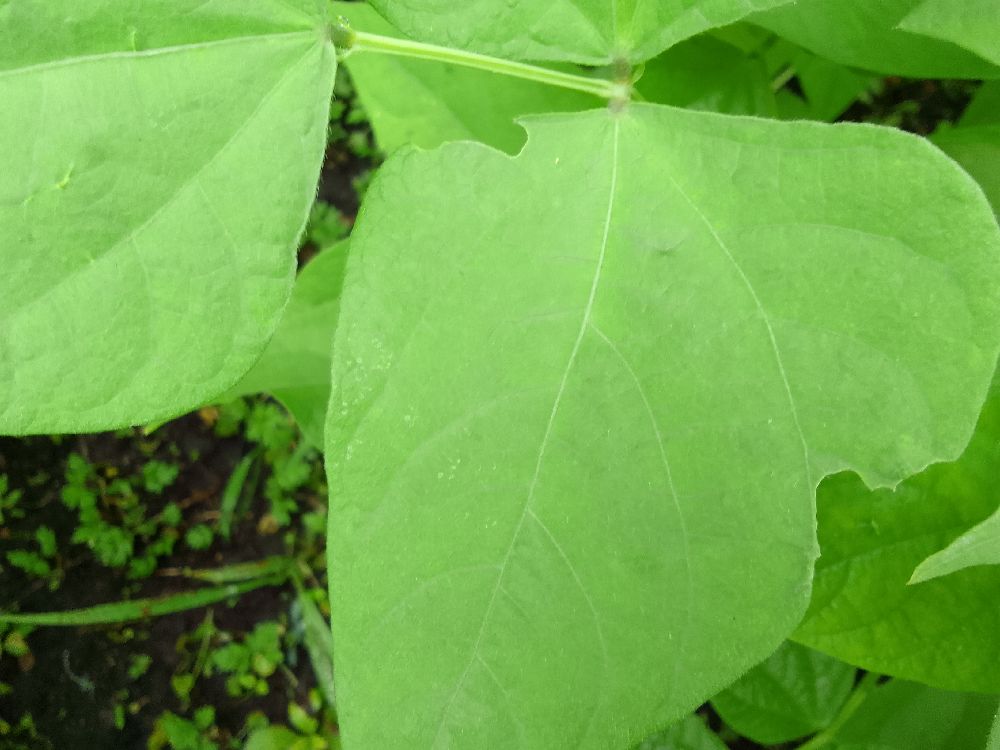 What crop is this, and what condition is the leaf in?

common bean, healthy
